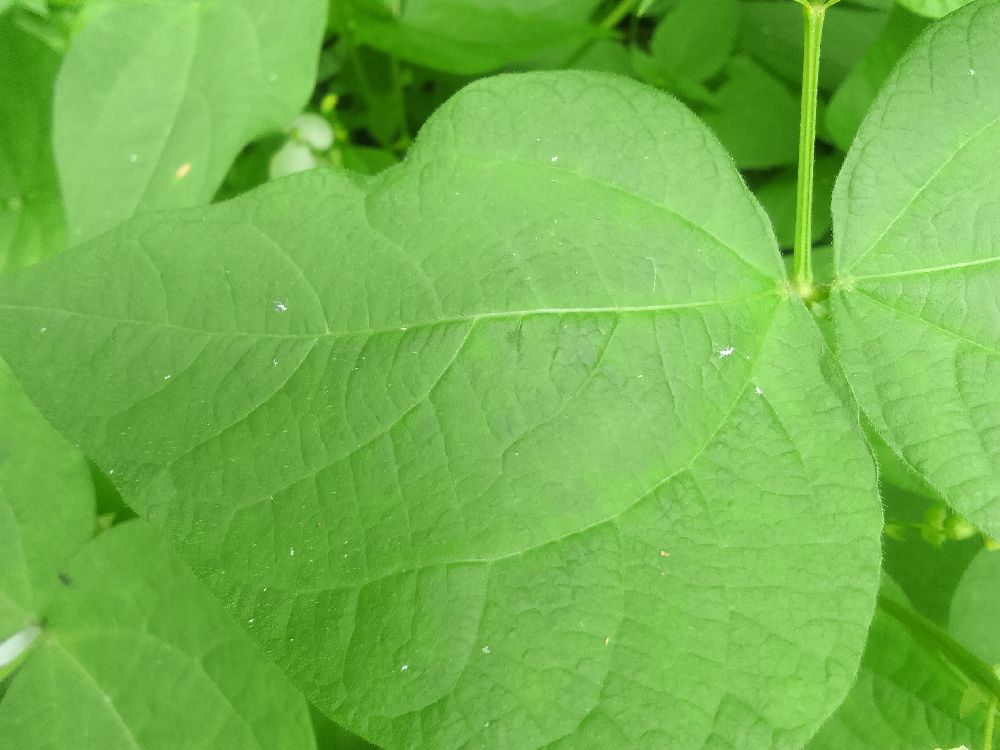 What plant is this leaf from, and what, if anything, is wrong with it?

common bean, healthy
